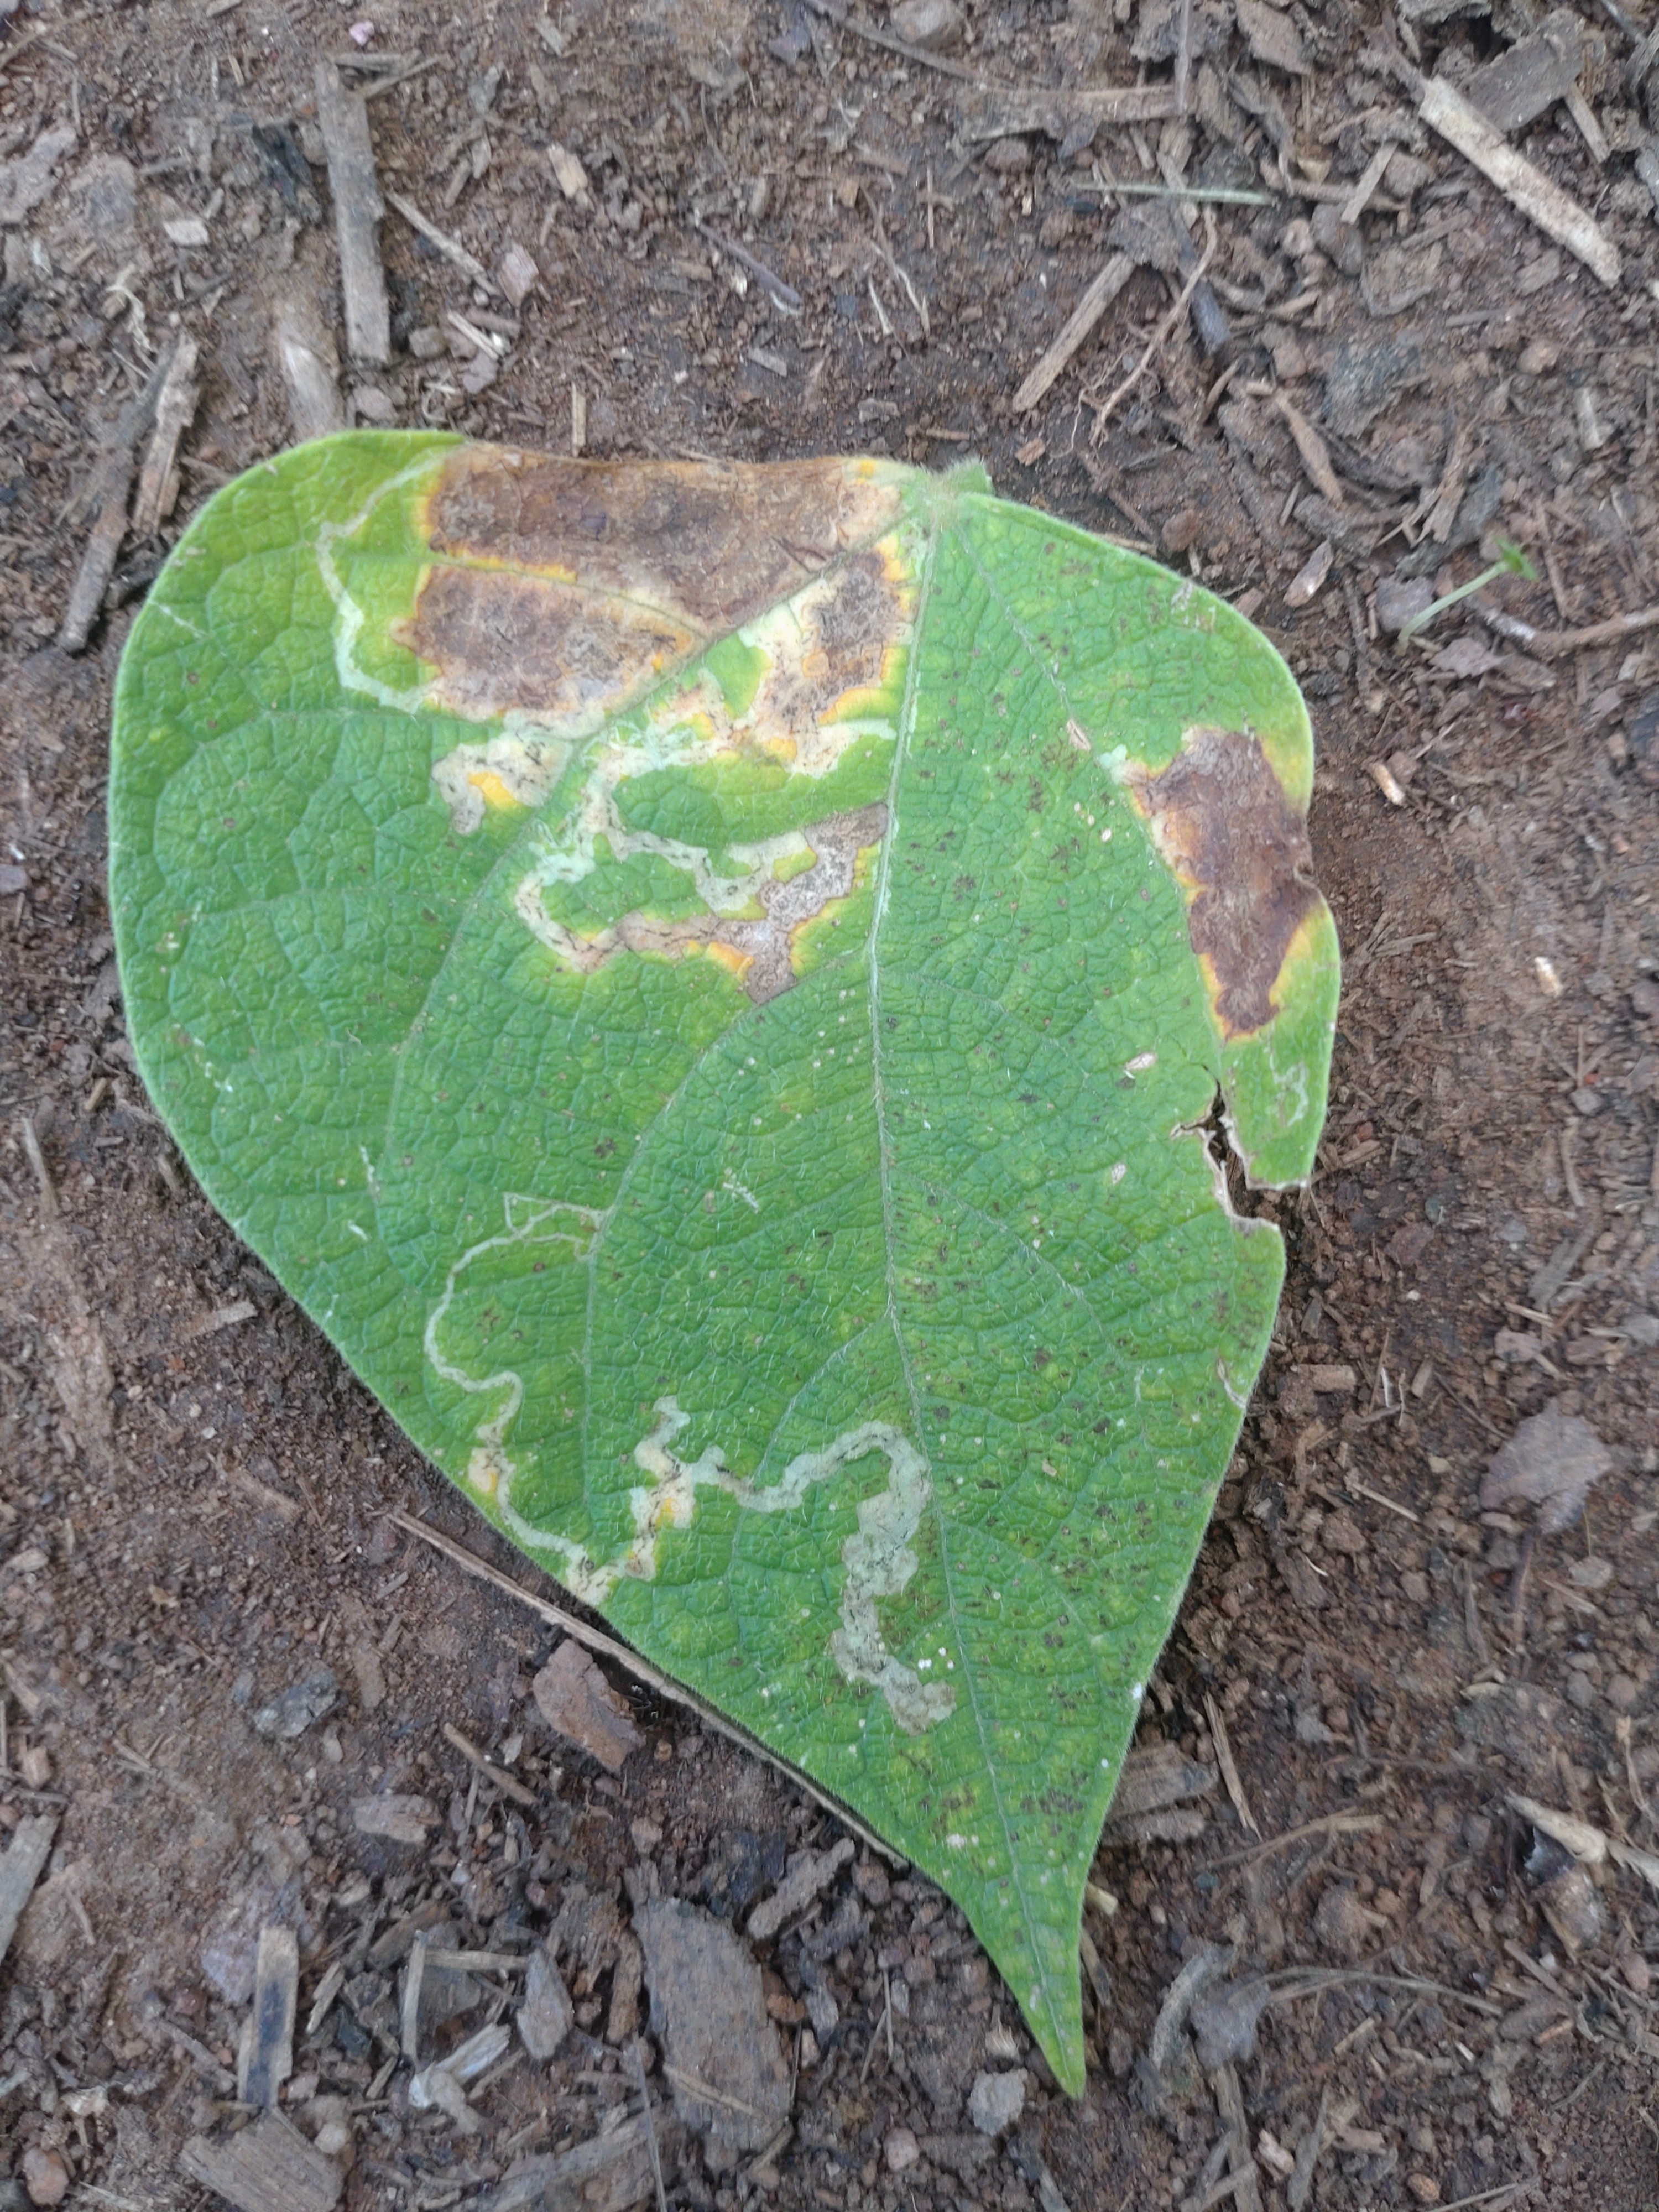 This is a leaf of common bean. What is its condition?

anthracnose
